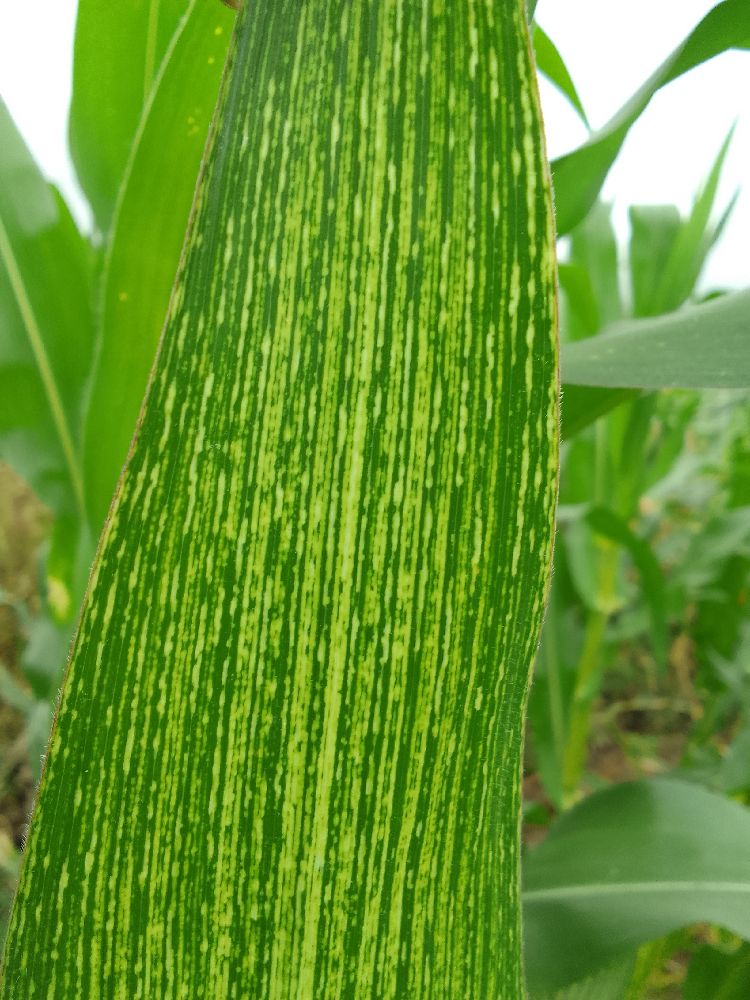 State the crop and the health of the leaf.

maize, maize streak virus
